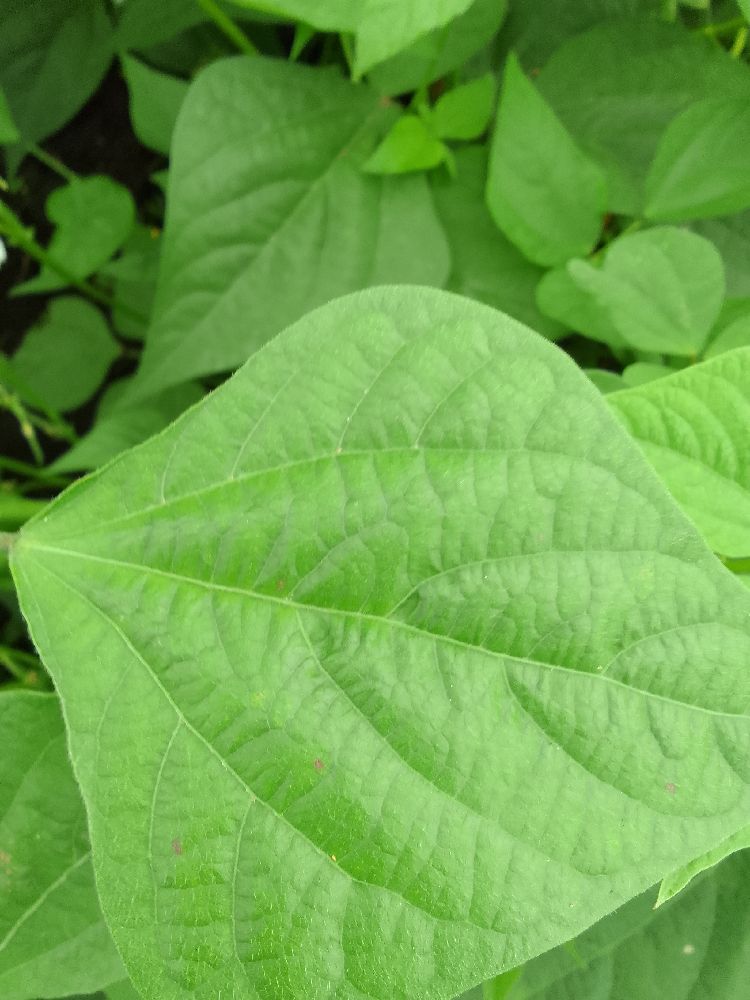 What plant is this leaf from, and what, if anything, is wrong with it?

common bean, healthy
